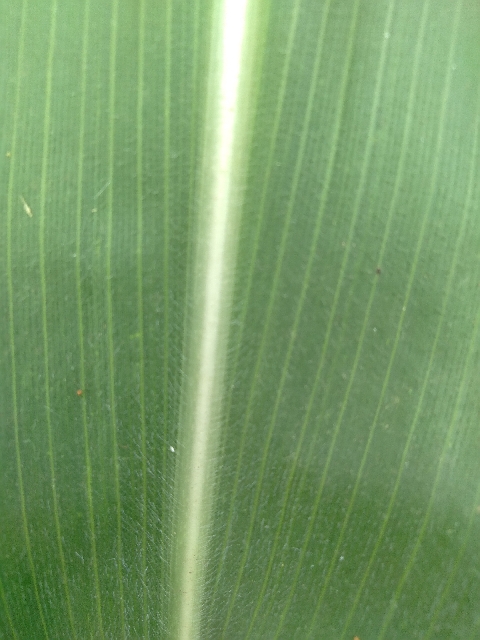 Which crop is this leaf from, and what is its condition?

maize, healthy
